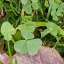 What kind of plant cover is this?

unstructured weed
